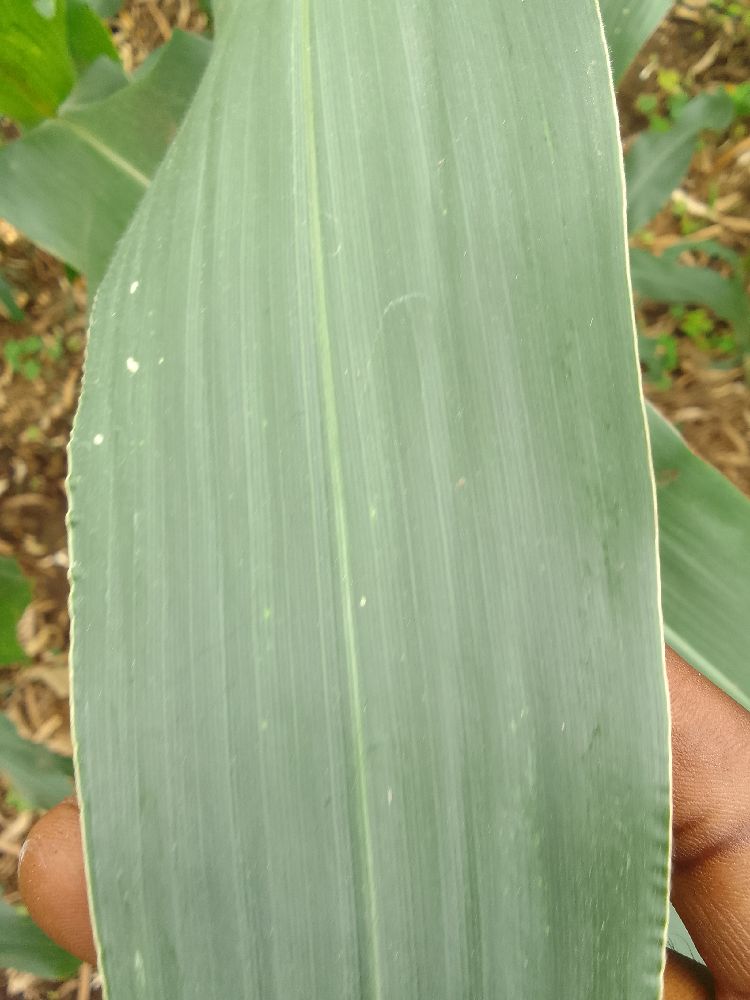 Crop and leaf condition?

maize, healthy
